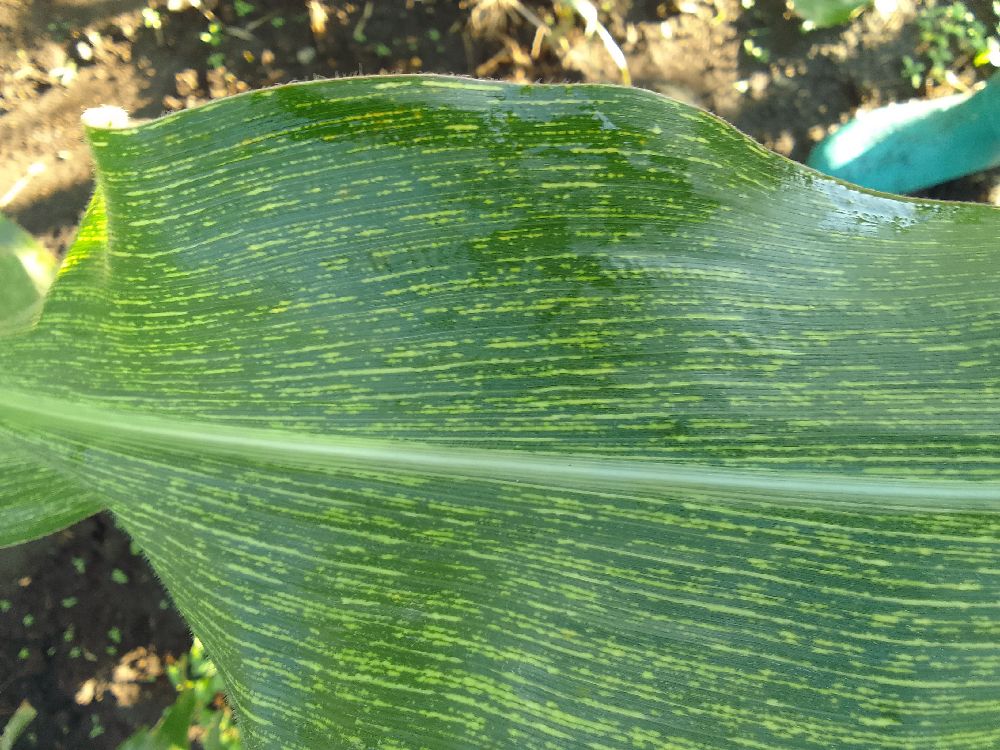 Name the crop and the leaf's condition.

maize, maize streak virus
